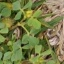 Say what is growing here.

unstructured weed
